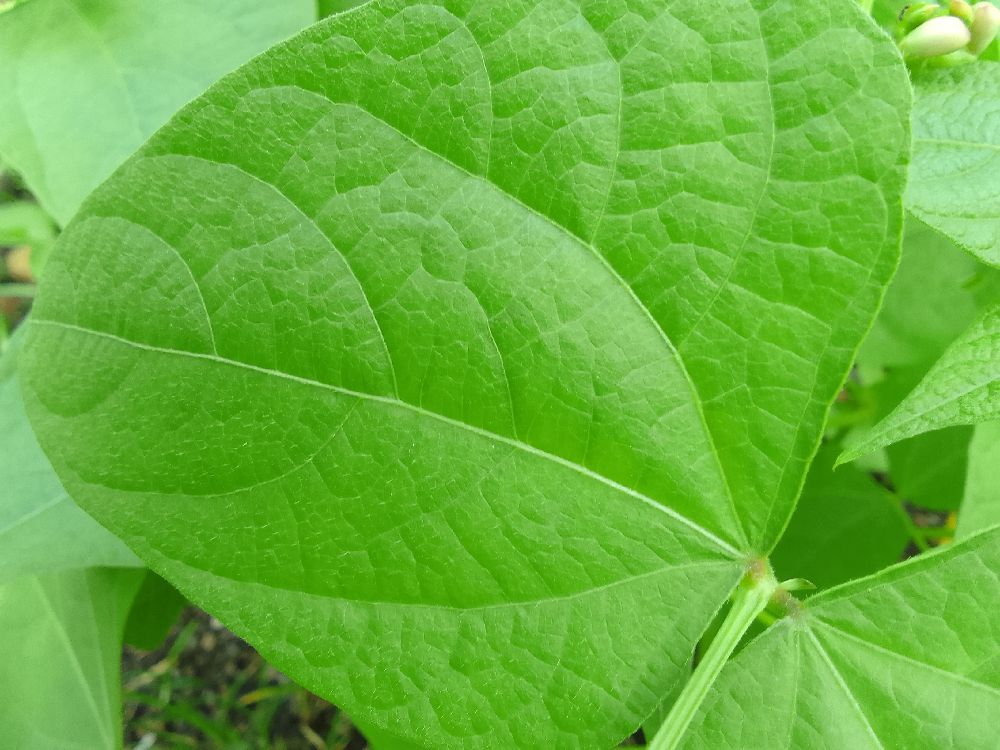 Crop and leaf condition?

common bean, healthy
